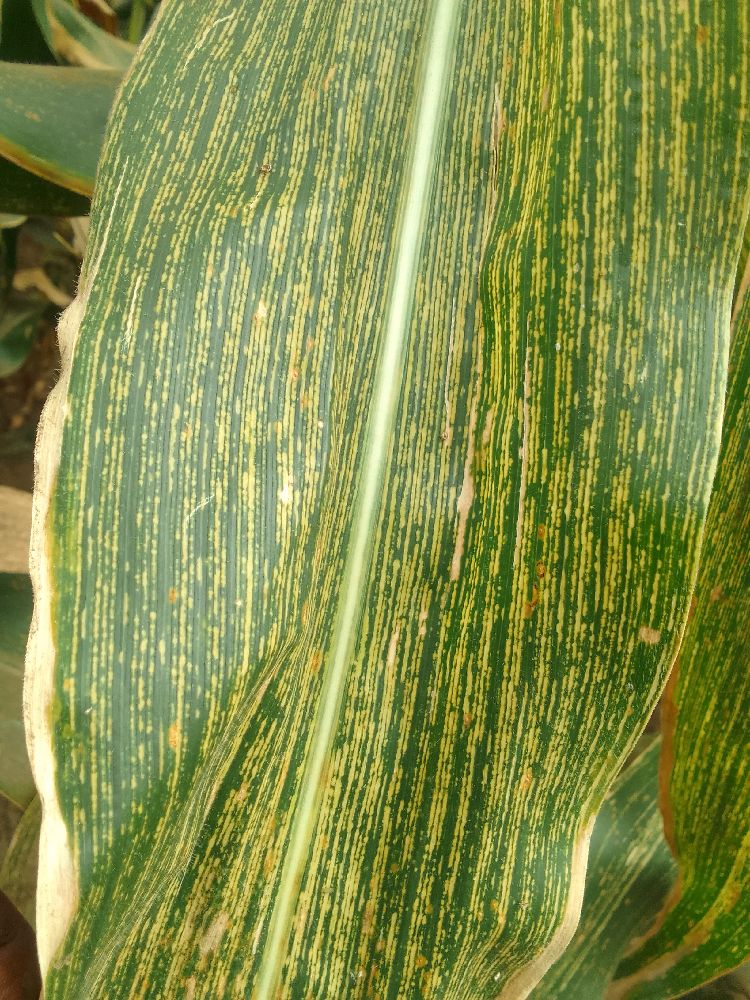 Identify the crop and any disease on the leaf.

maize, maize streak virus
